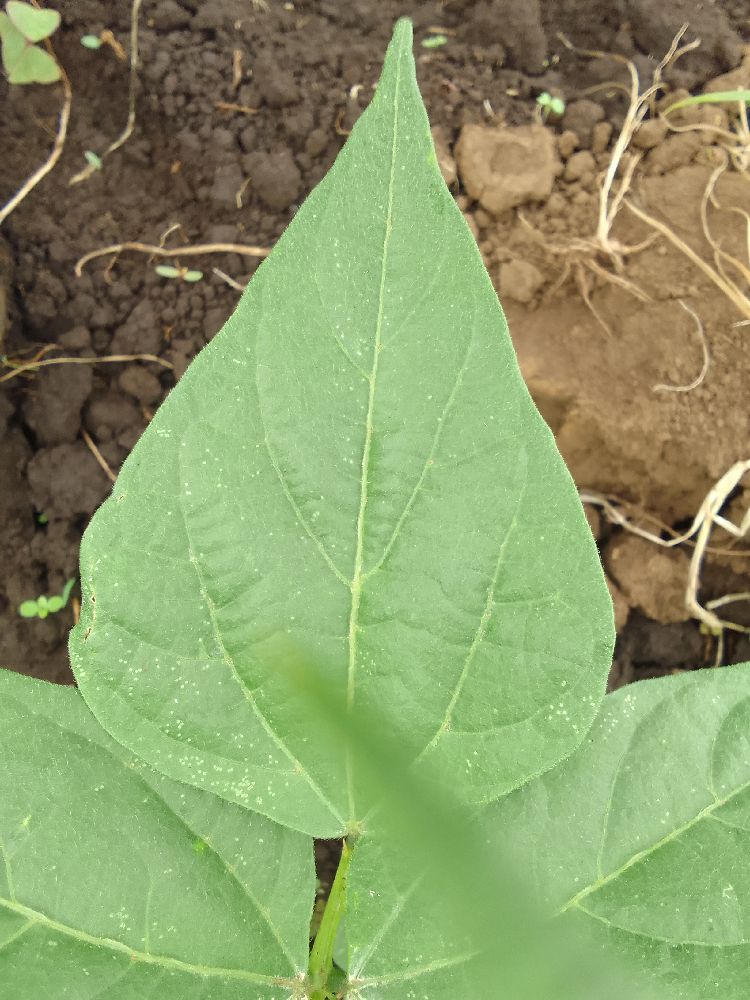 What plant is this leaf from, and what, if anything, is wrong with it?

common bean, healthy
